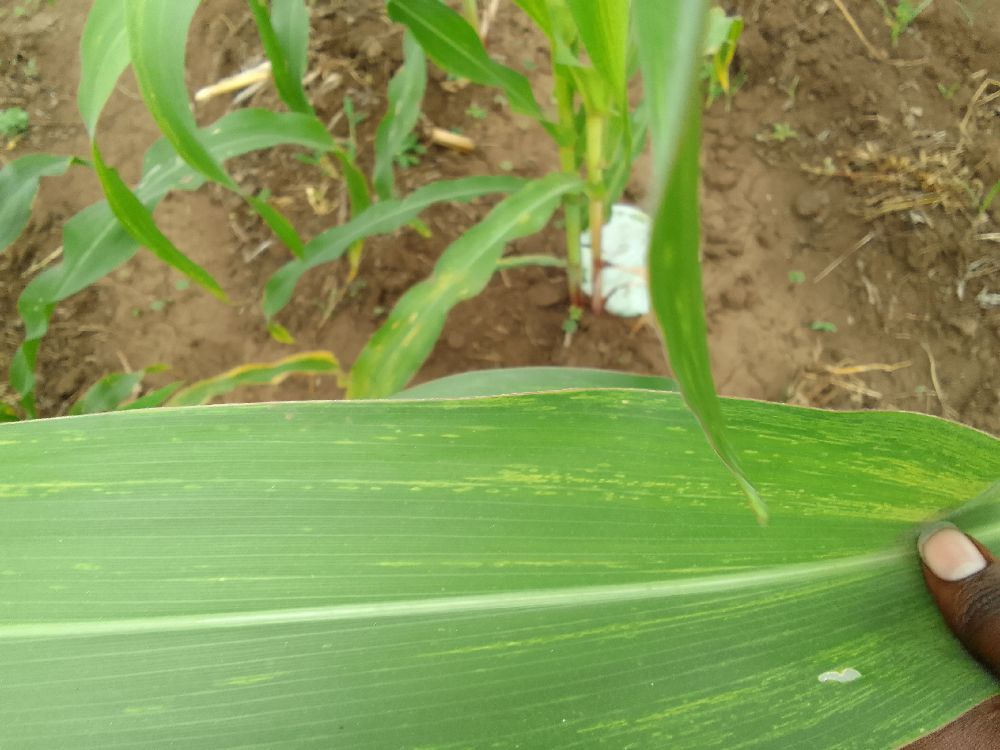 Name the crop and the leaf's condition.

maize, maize lethal necrosis
